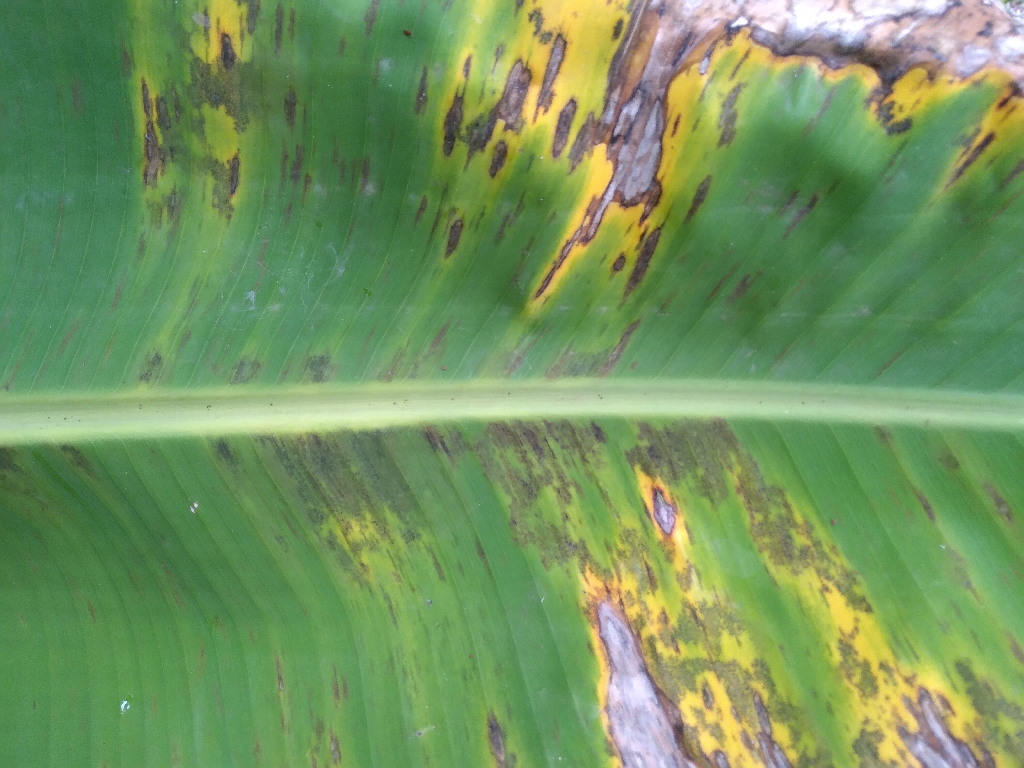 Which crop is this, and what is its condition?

banana, black sigatoka
